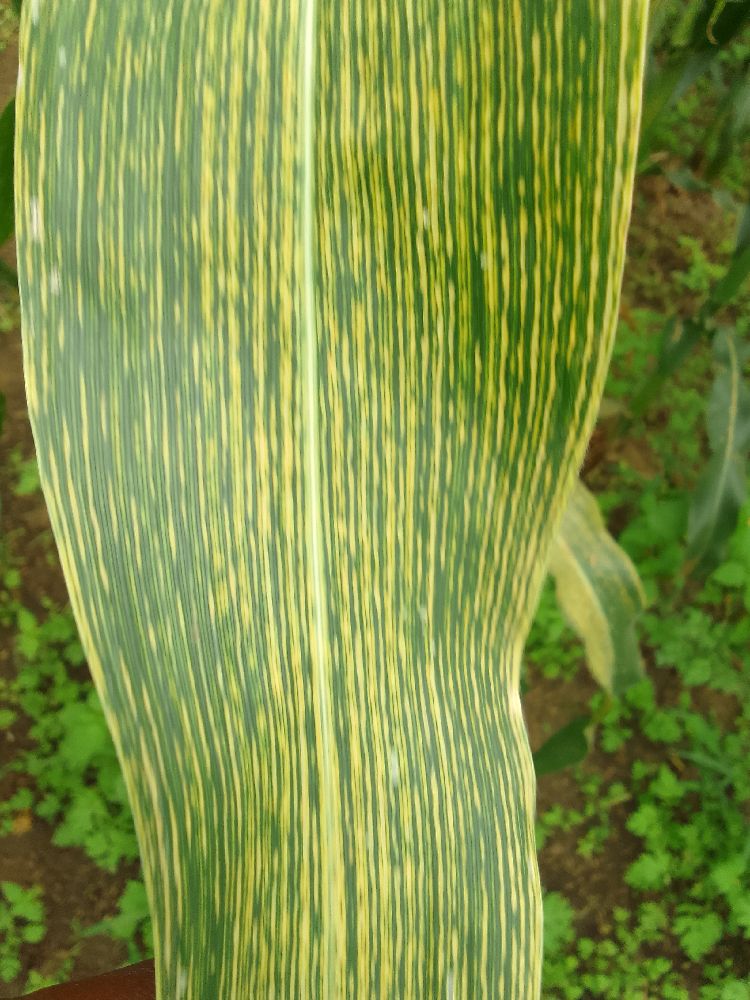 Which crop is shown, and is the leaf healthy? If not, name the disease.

maize, maize streak virus
